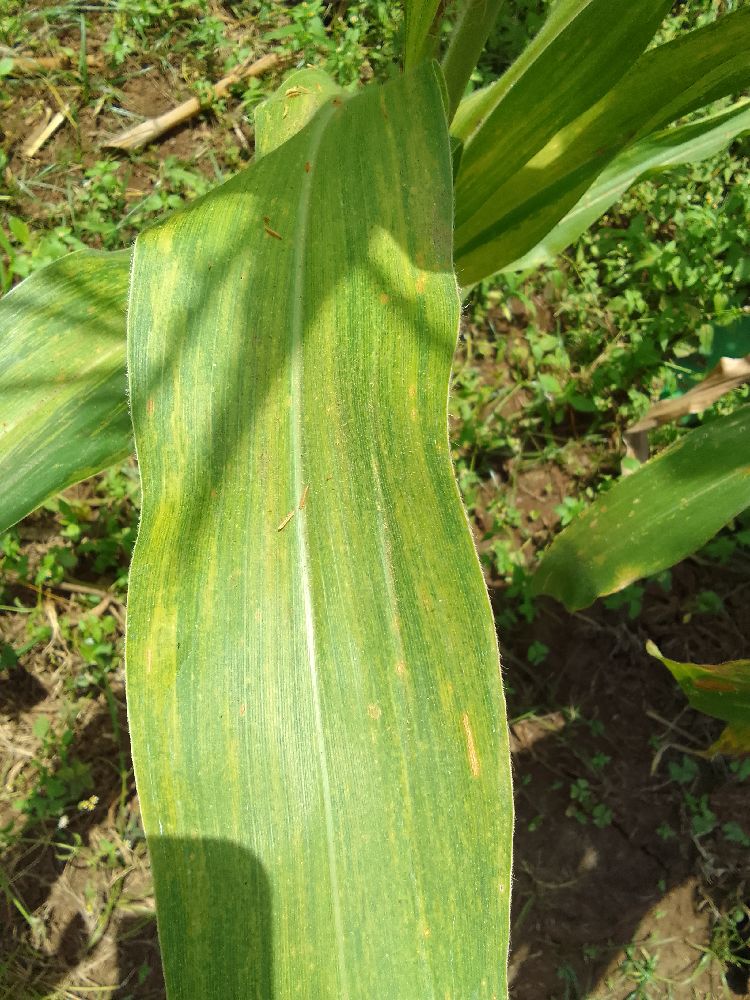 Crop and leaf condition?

maize, maize lethal necrosis
